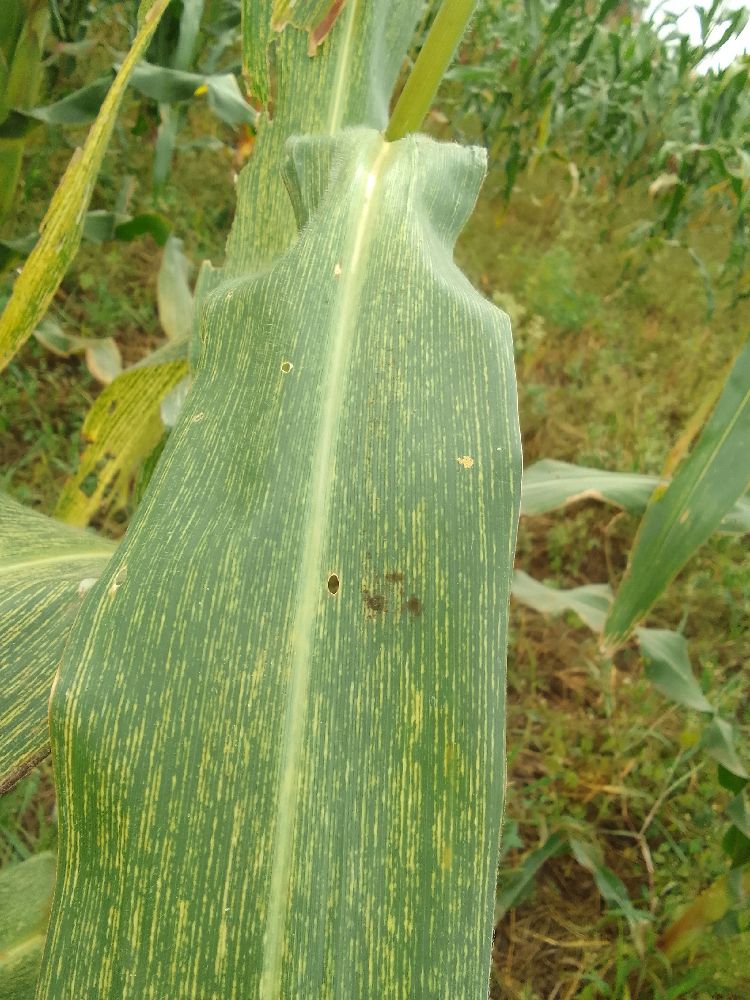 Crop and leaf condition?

maize, maize streak virus
